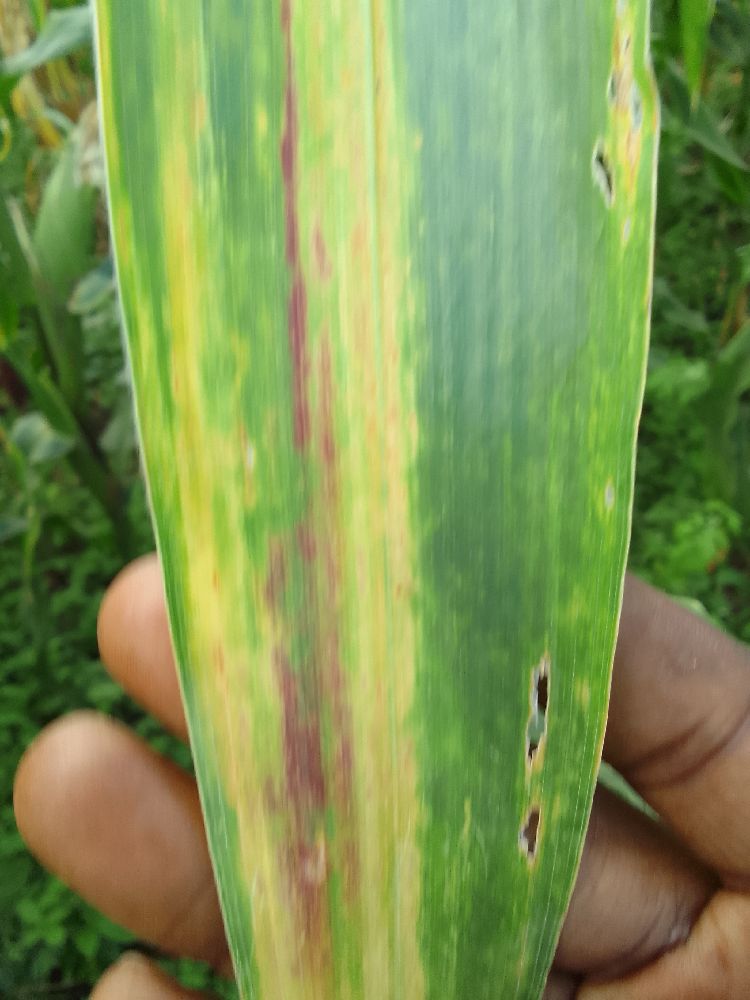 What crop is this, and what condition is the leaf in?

maize, maize lethal necrosis
